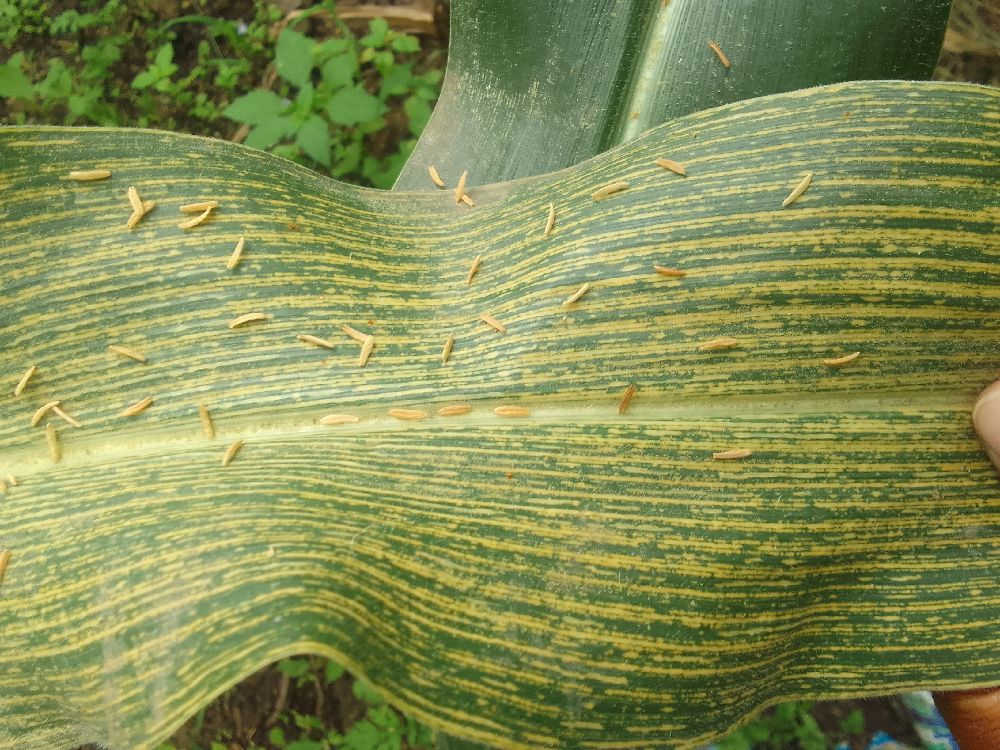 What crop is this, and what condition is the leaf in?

maize, maize streak virus
